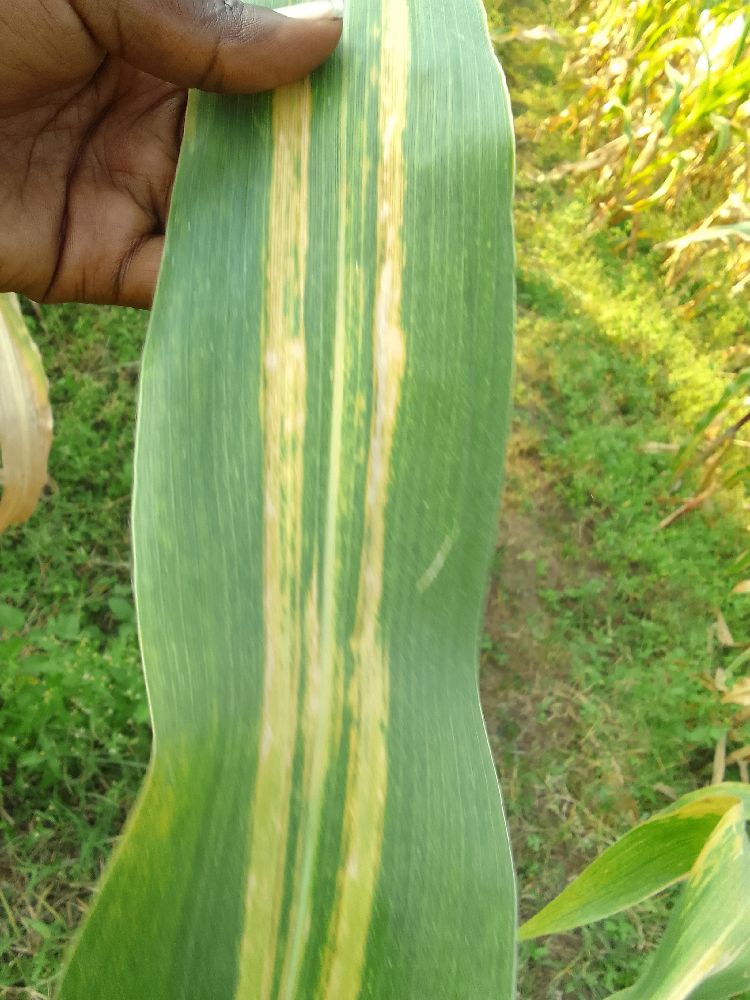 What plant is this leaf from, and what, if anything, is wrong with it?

maize, maize lethal necrosis
